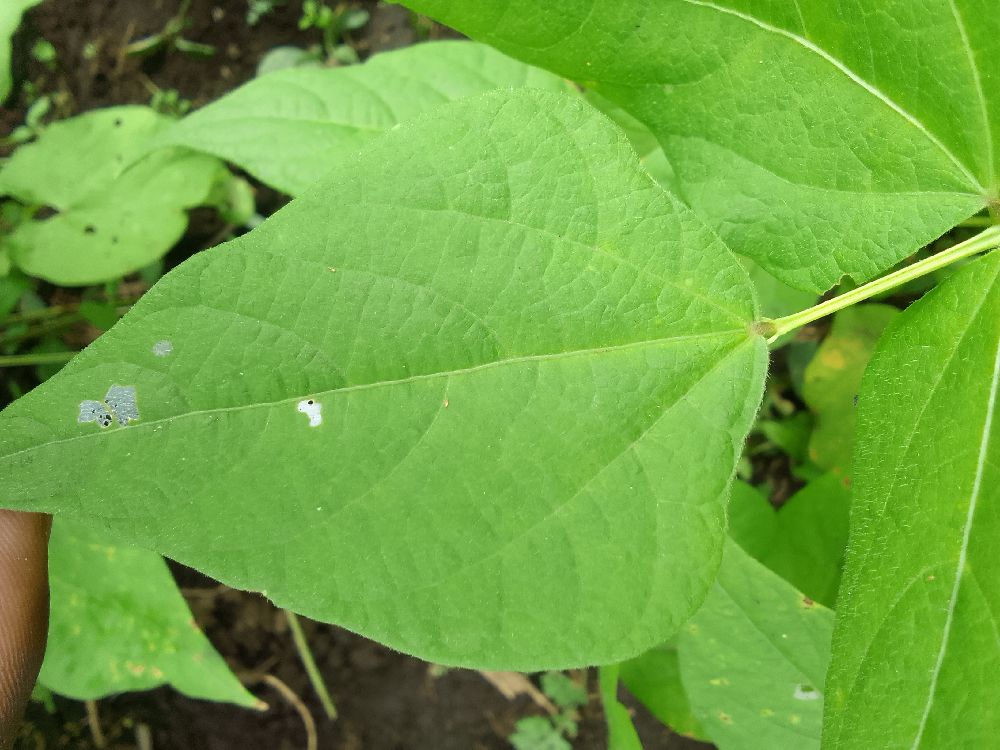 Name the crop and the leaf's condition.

common bean, healthy
